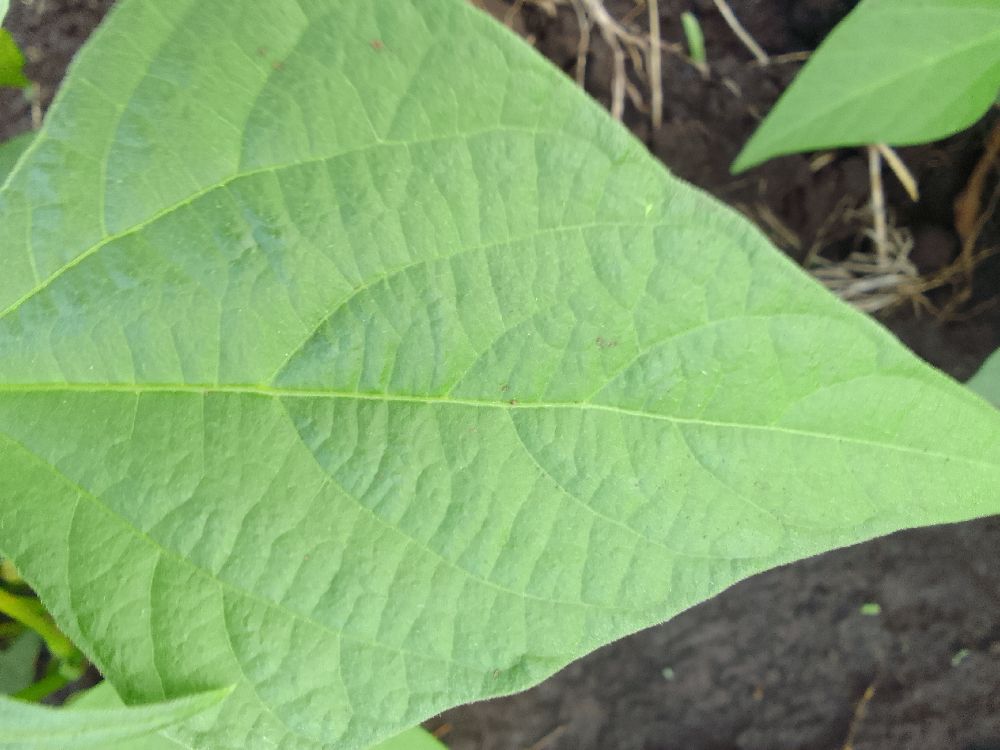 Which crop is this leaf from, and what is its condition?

common bean, healthy
